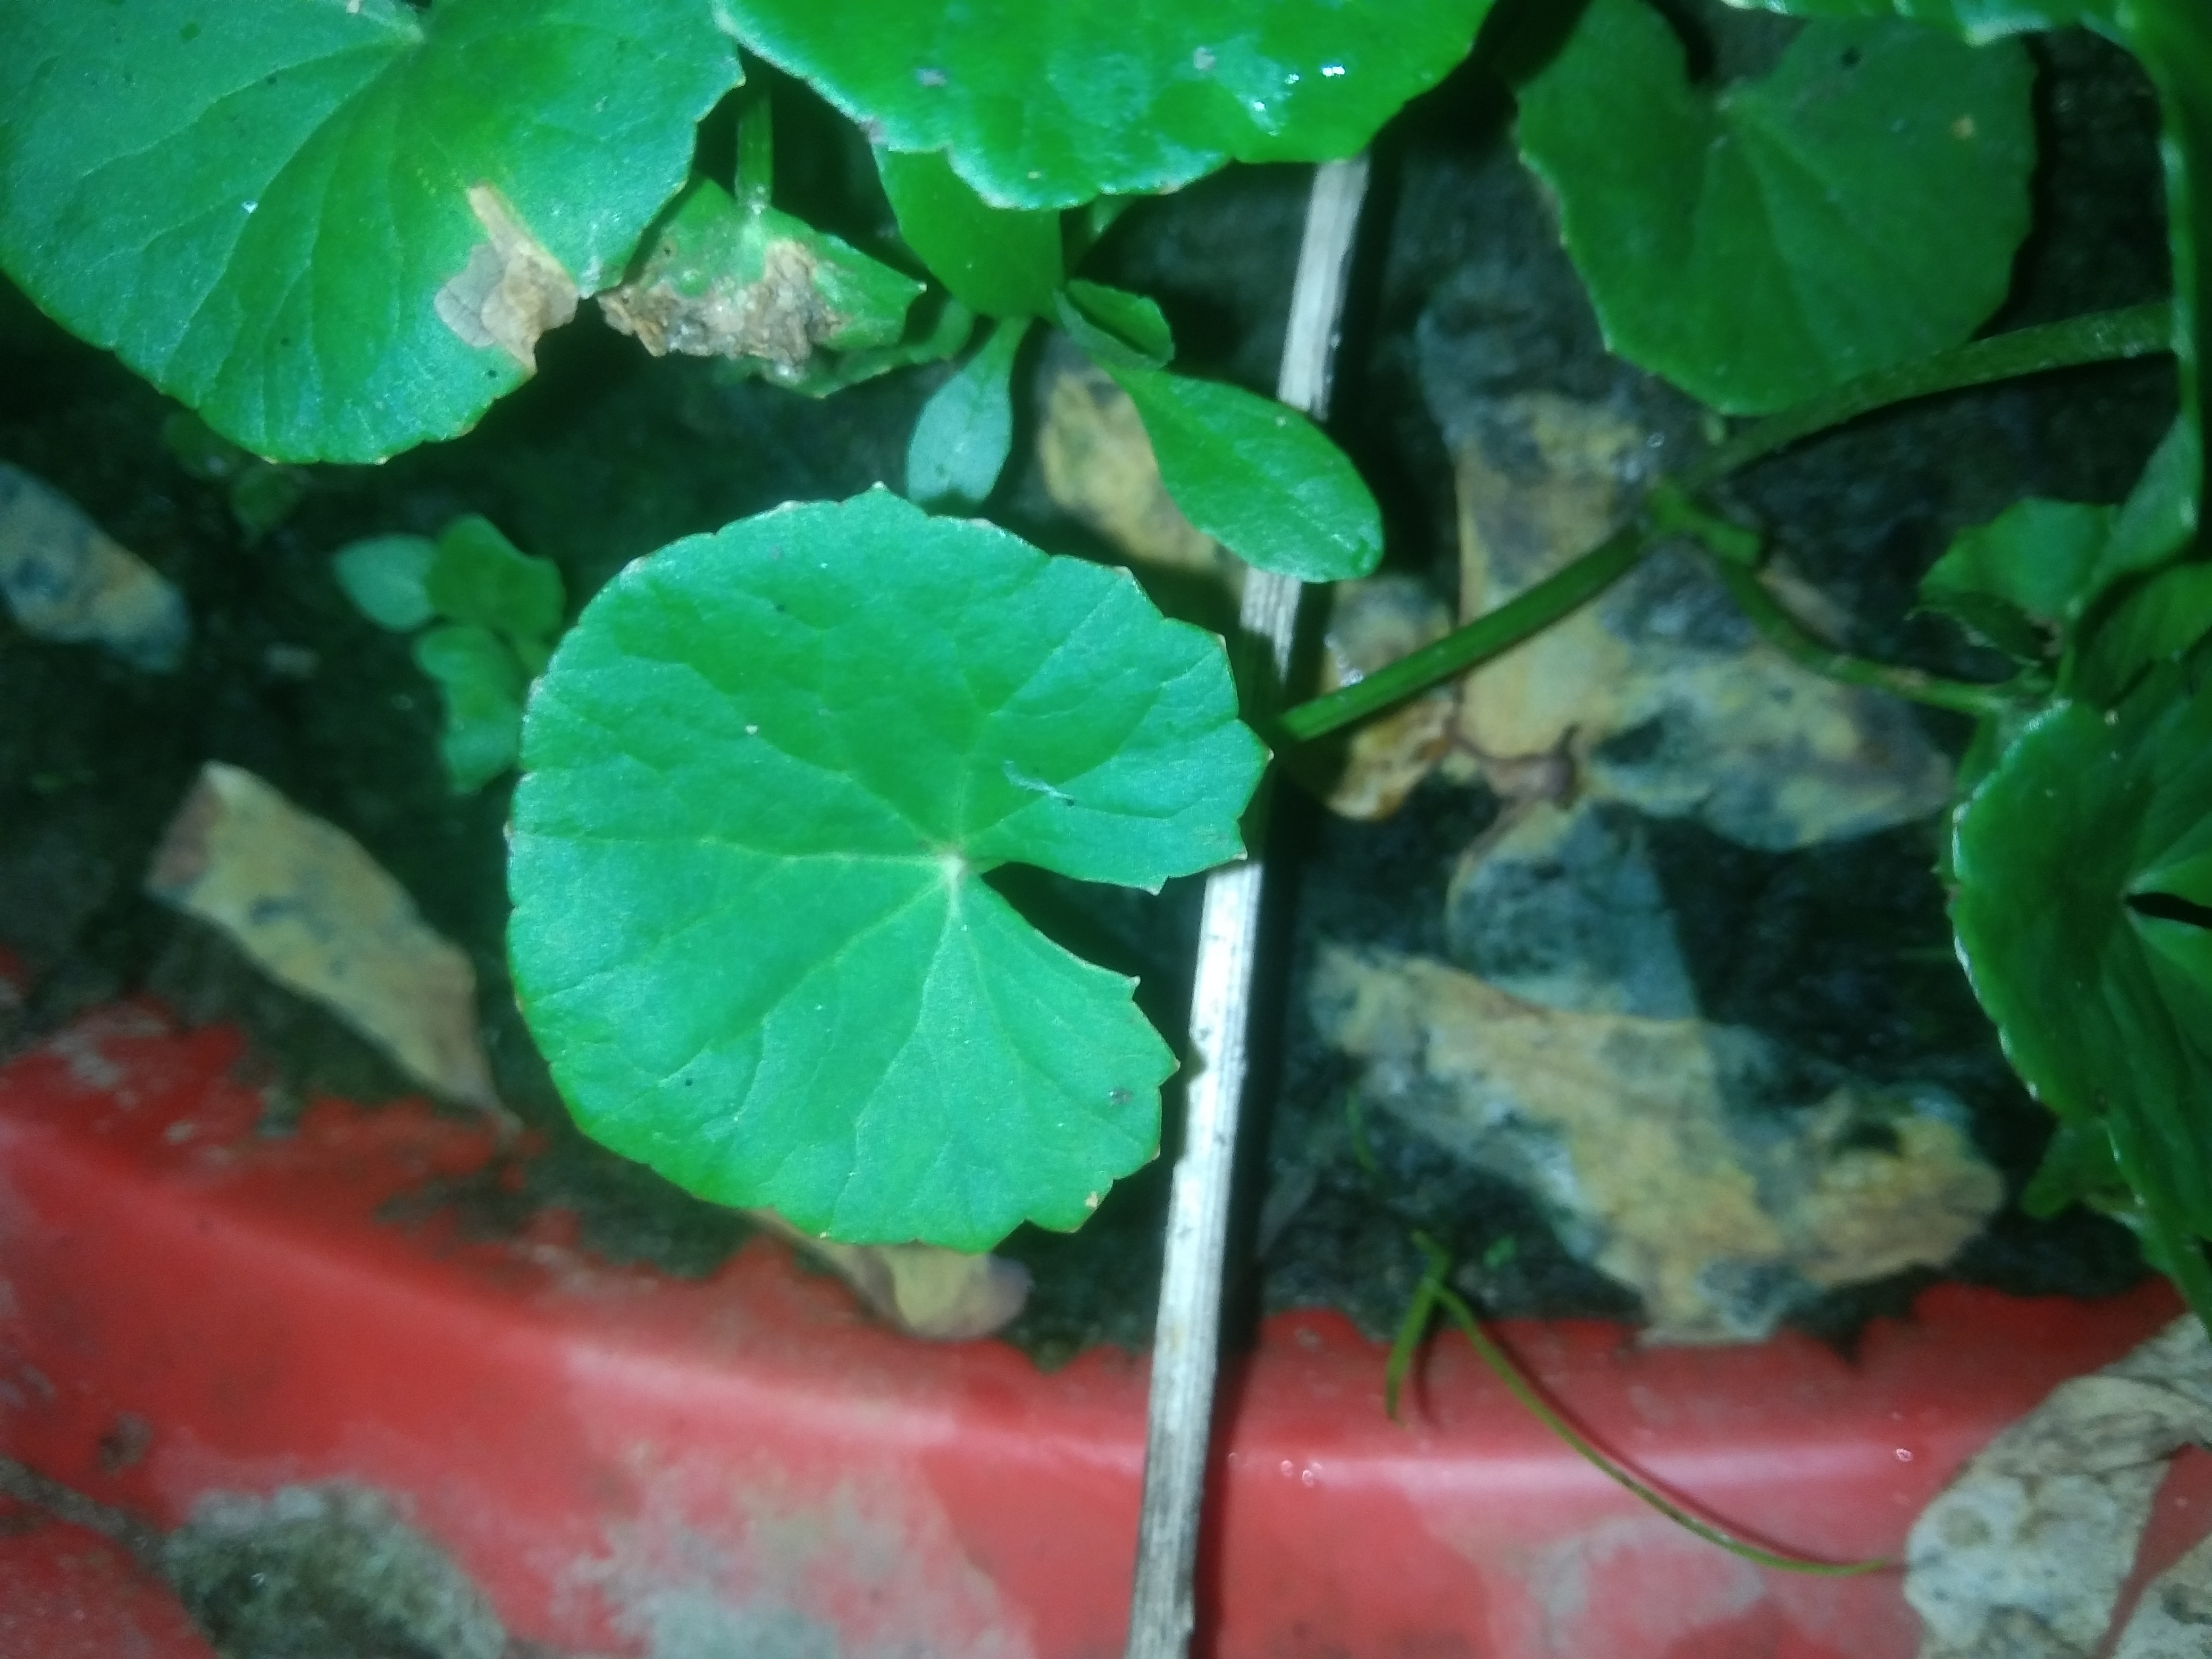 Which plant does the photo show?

thankuni
